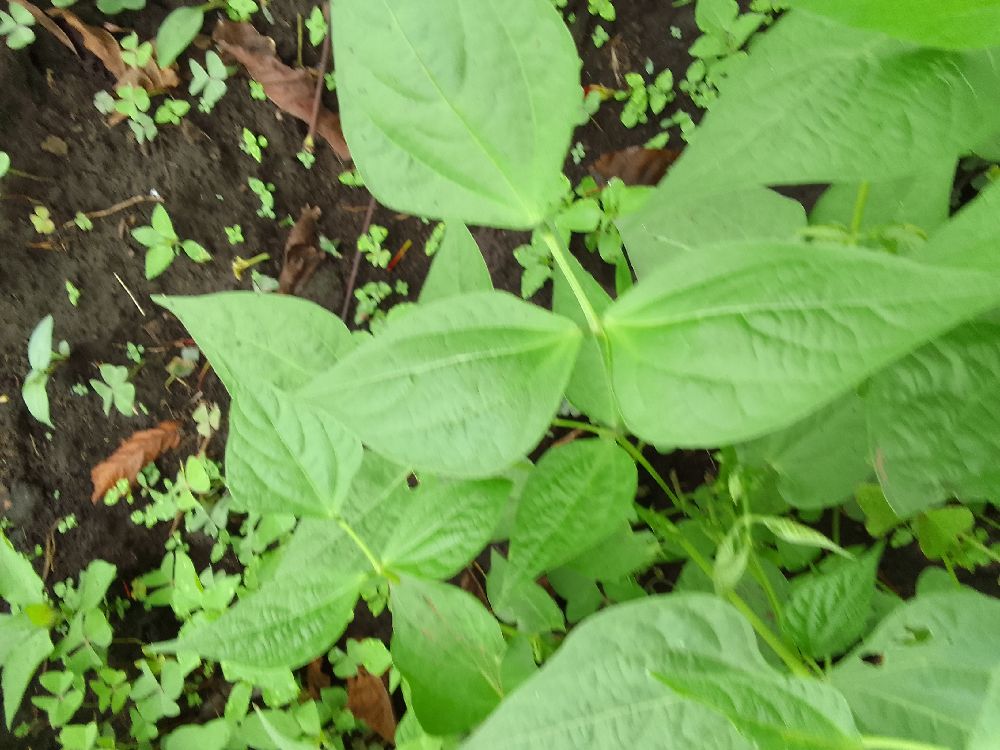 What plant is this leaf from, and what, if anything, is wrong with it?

common bean, healthy
